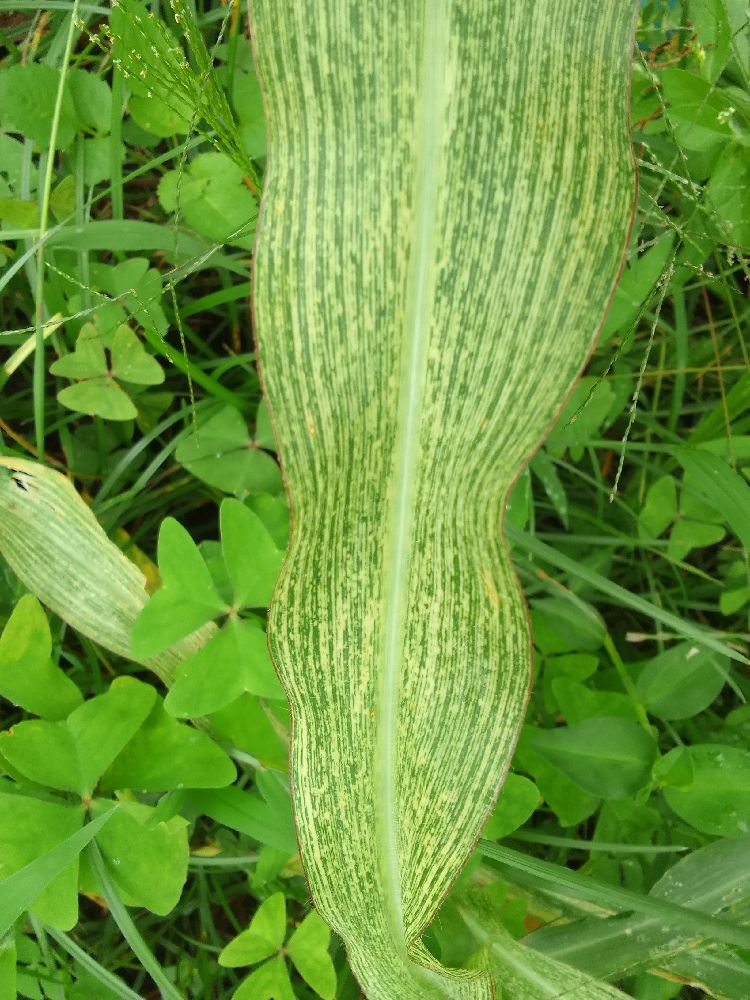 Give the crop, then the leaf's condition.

maize, maize streak virus
